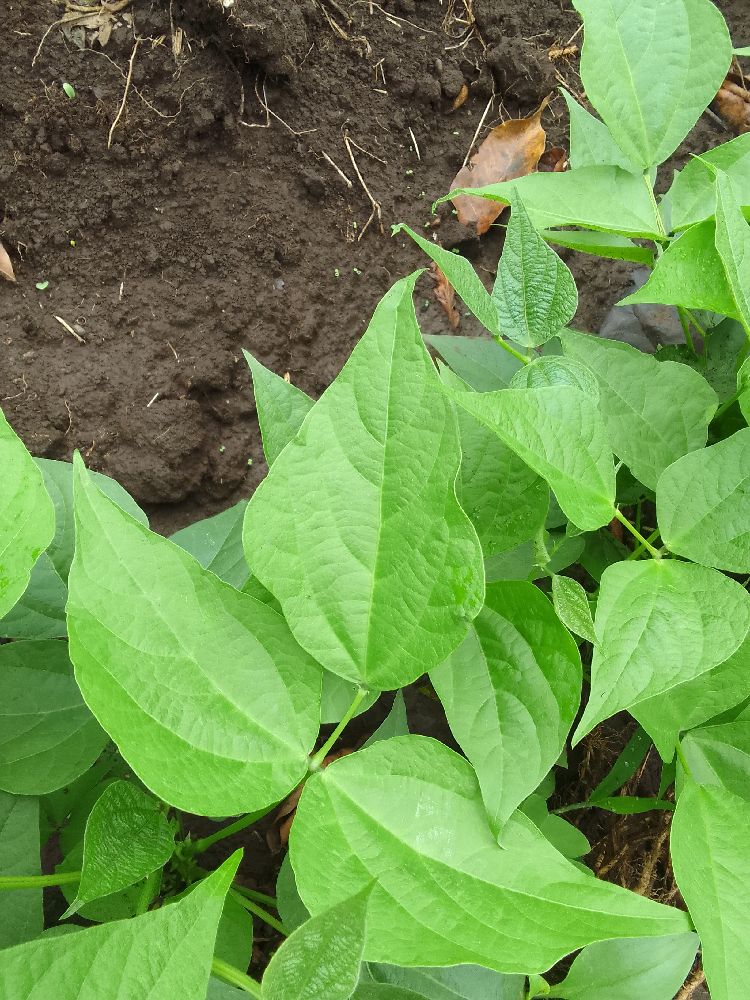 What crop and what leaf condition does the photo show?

common bean, healthy
